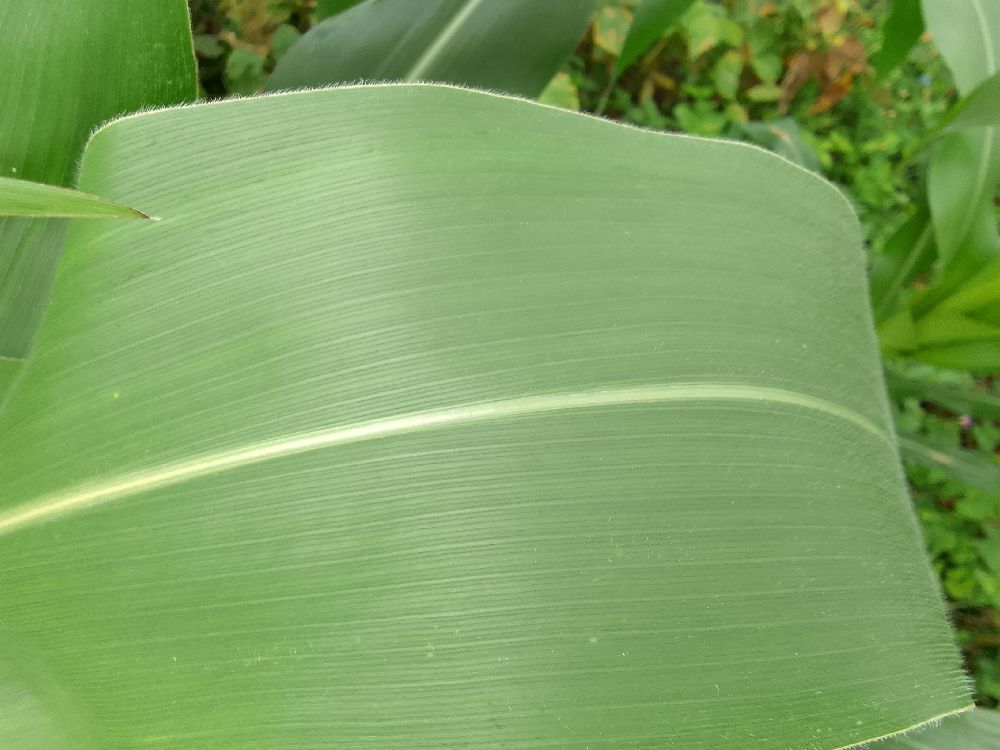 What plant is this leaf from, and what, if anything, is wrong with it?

maize, healthy
